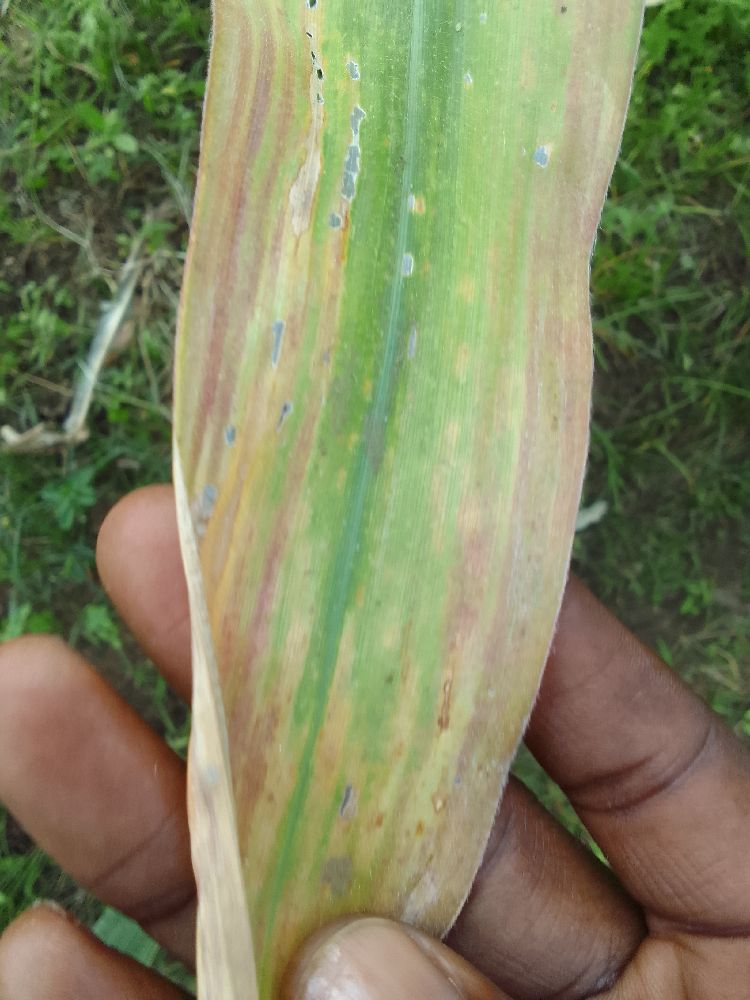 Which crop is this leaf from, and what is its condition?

maize, maize lethal necrosis
